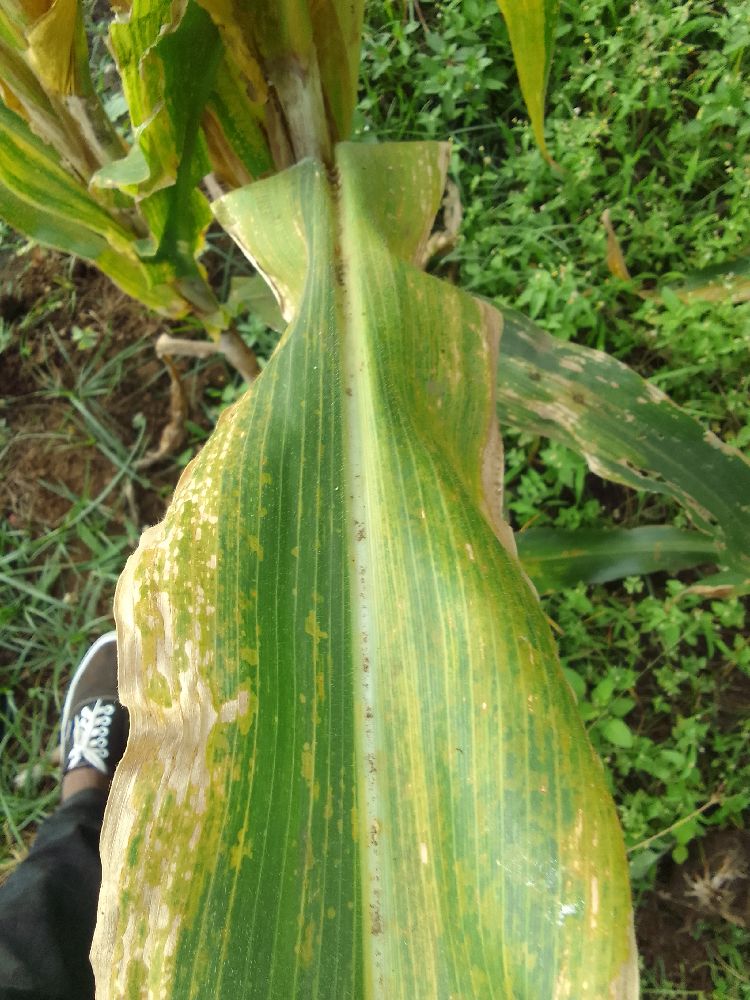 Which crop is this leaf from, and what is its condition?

maize, maize lethal necrosis
